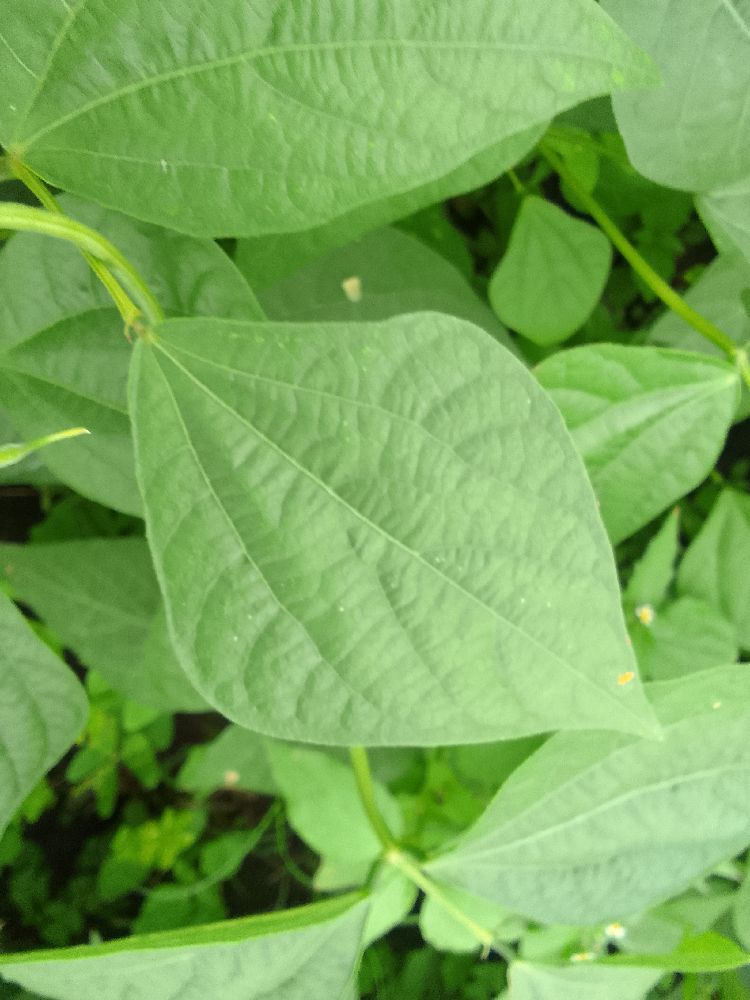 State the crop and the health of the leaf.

common bean, healthy
